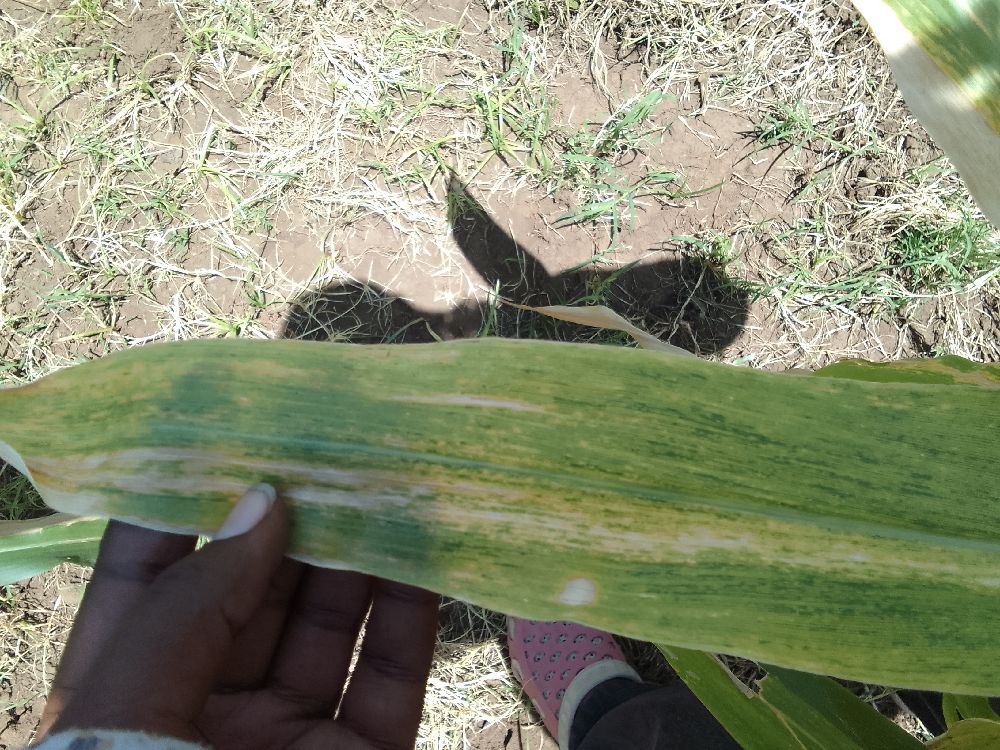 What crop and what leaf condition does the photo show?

maize, maize lethal necrosis
